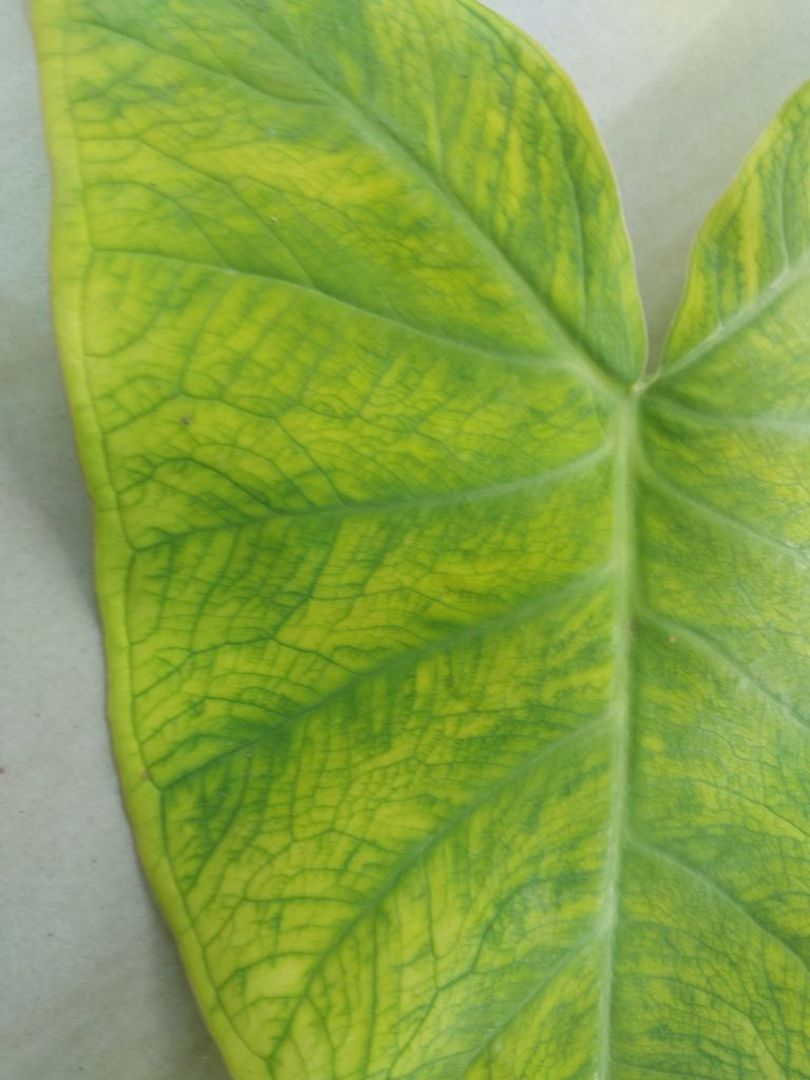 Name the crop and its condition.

taro, mosaic
